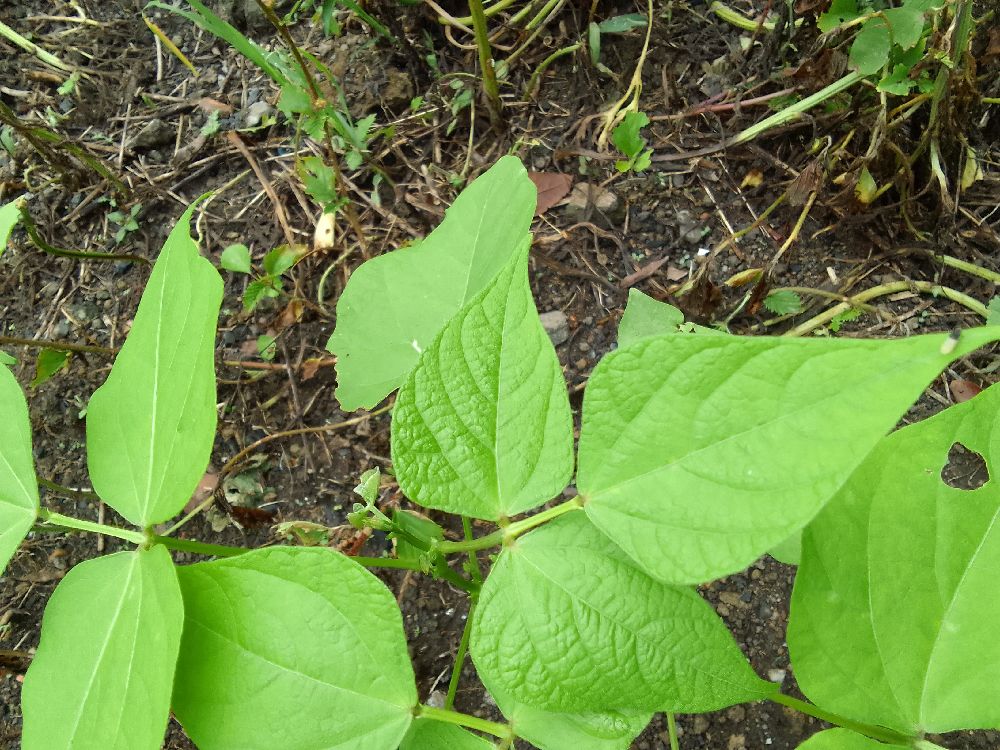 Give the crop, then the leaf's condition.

common bean, healthy
